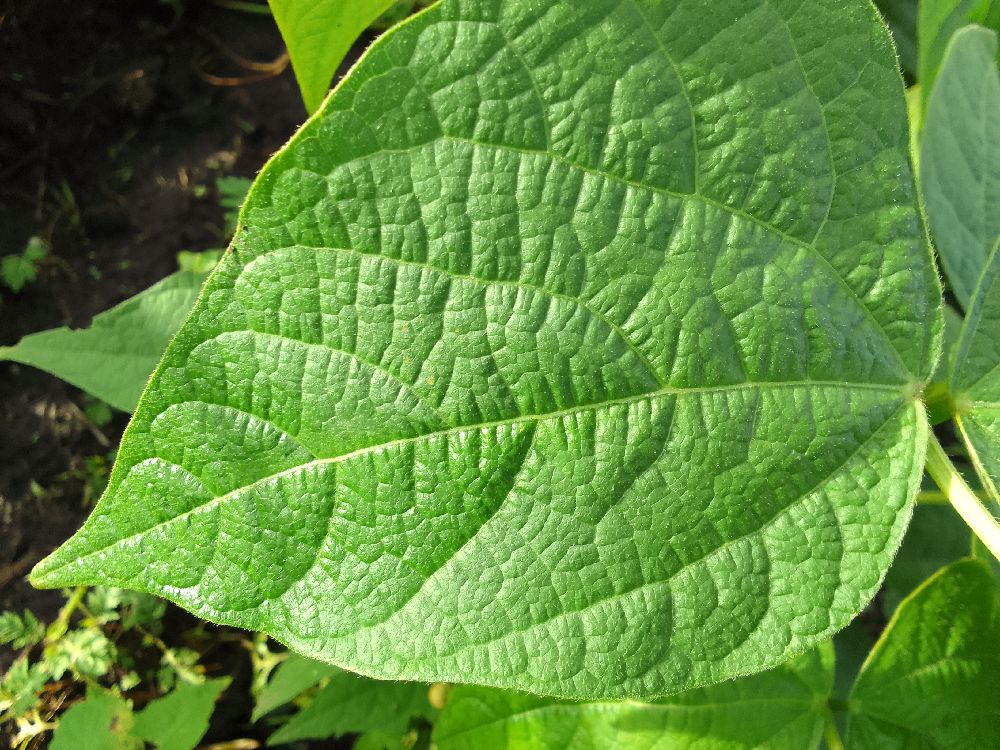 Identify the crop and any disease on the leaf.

common bean, healthy
